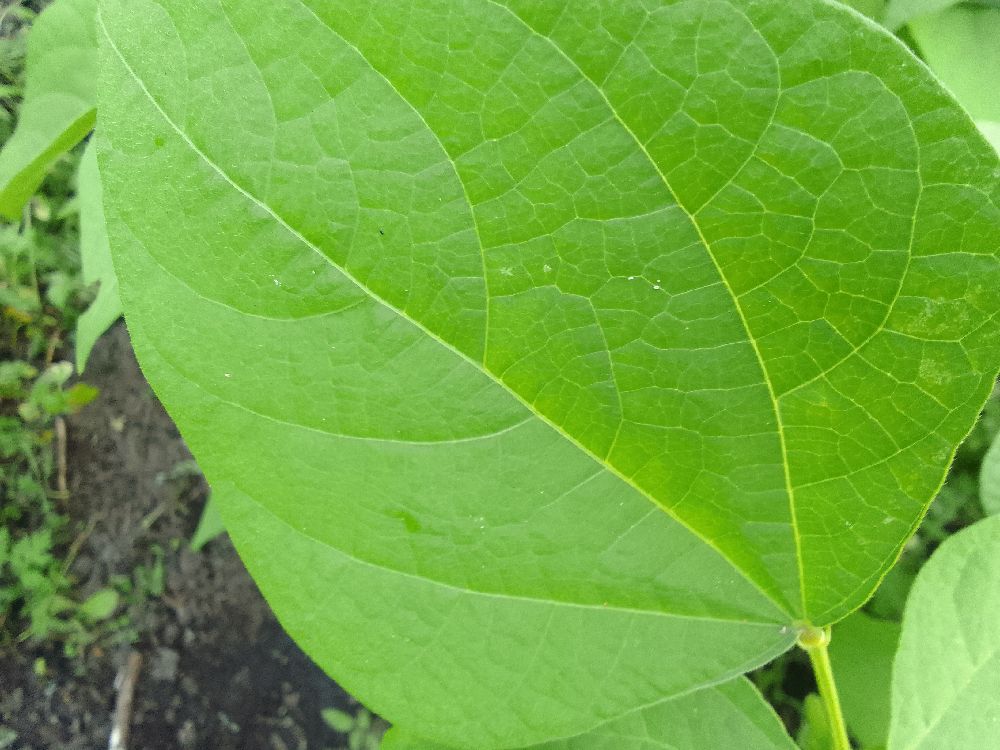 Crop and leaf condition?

common bean, healthy
